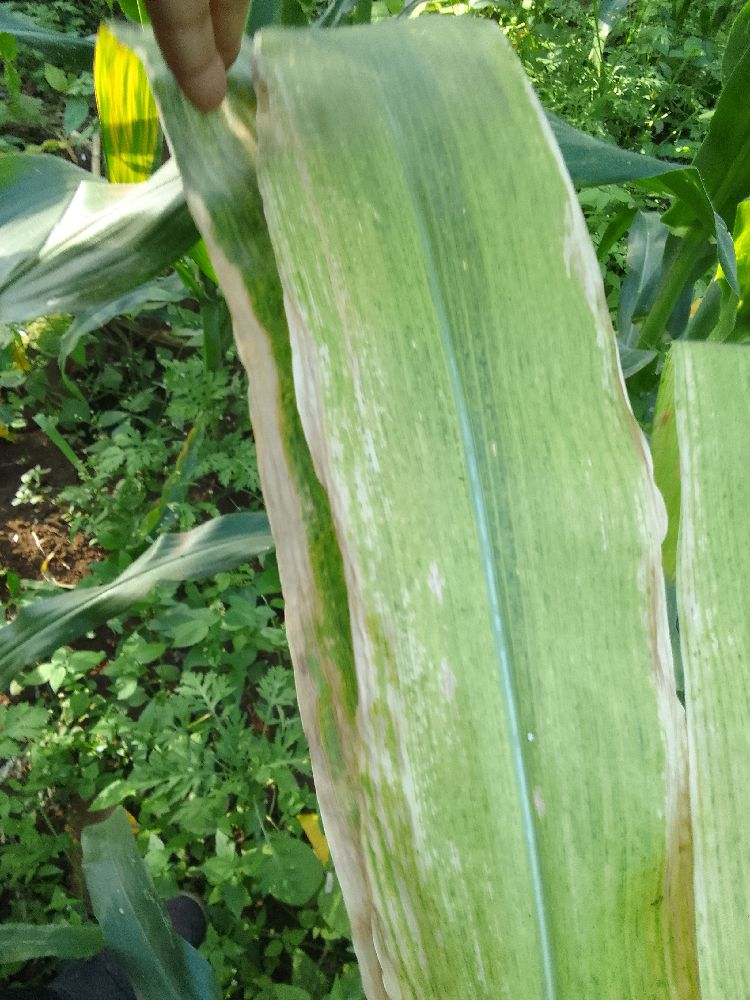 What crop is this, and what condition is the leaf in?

maize, maize lethal necrosis
